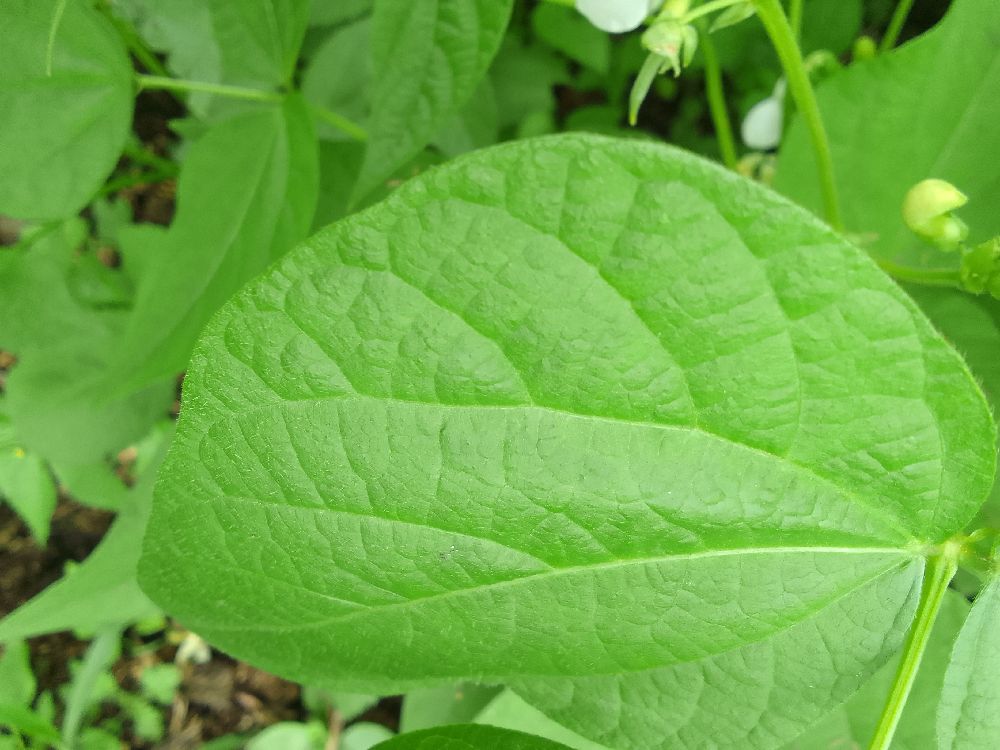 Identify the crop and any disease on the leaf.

common bean, healthy
